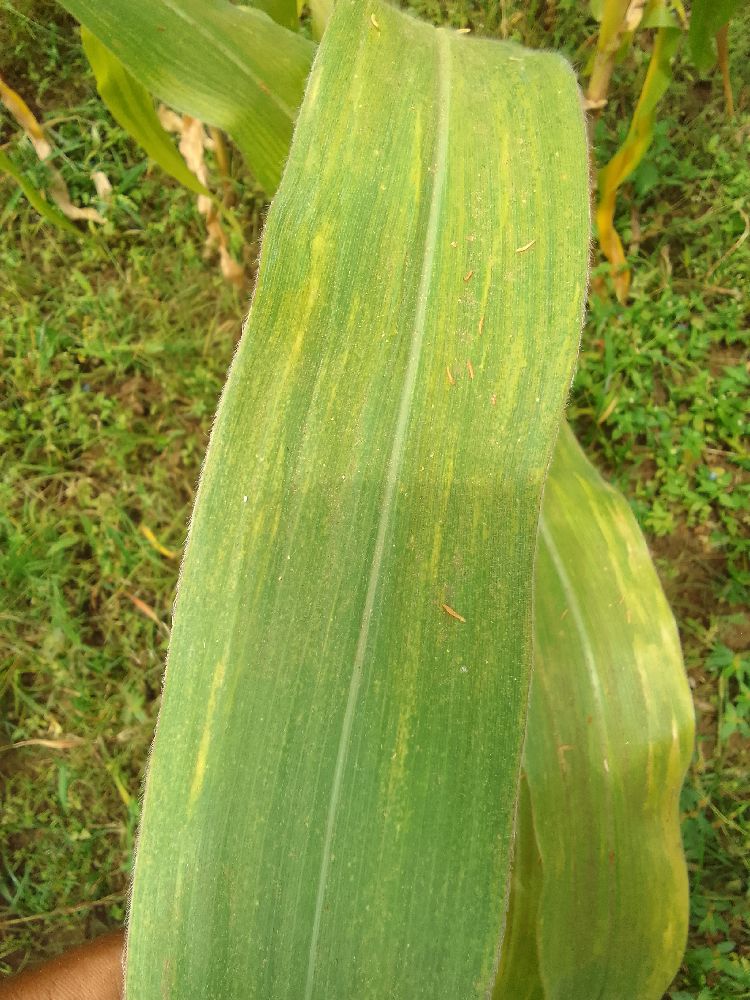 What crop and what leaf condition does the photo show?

maize, maize lethal necrosis
